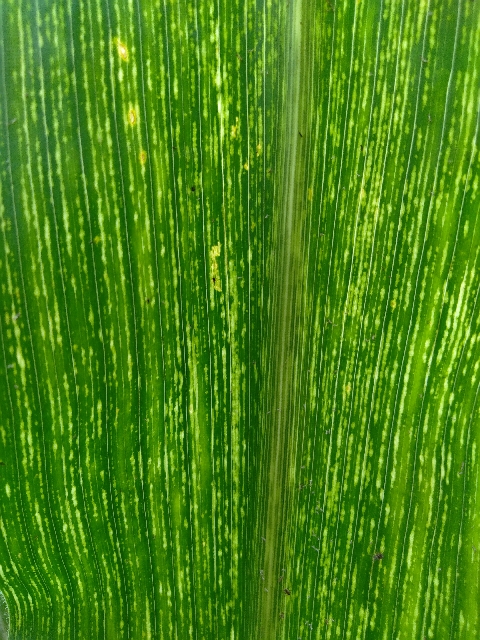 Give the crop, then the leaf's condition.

maize, maize streak virus
